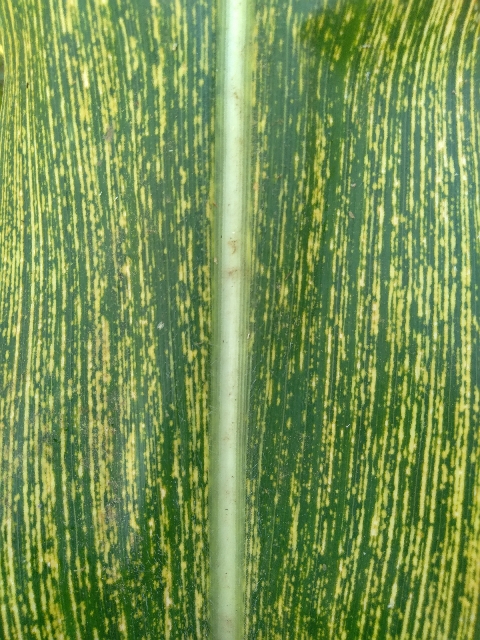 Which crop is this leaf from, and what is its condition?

maize, maize streak virus
